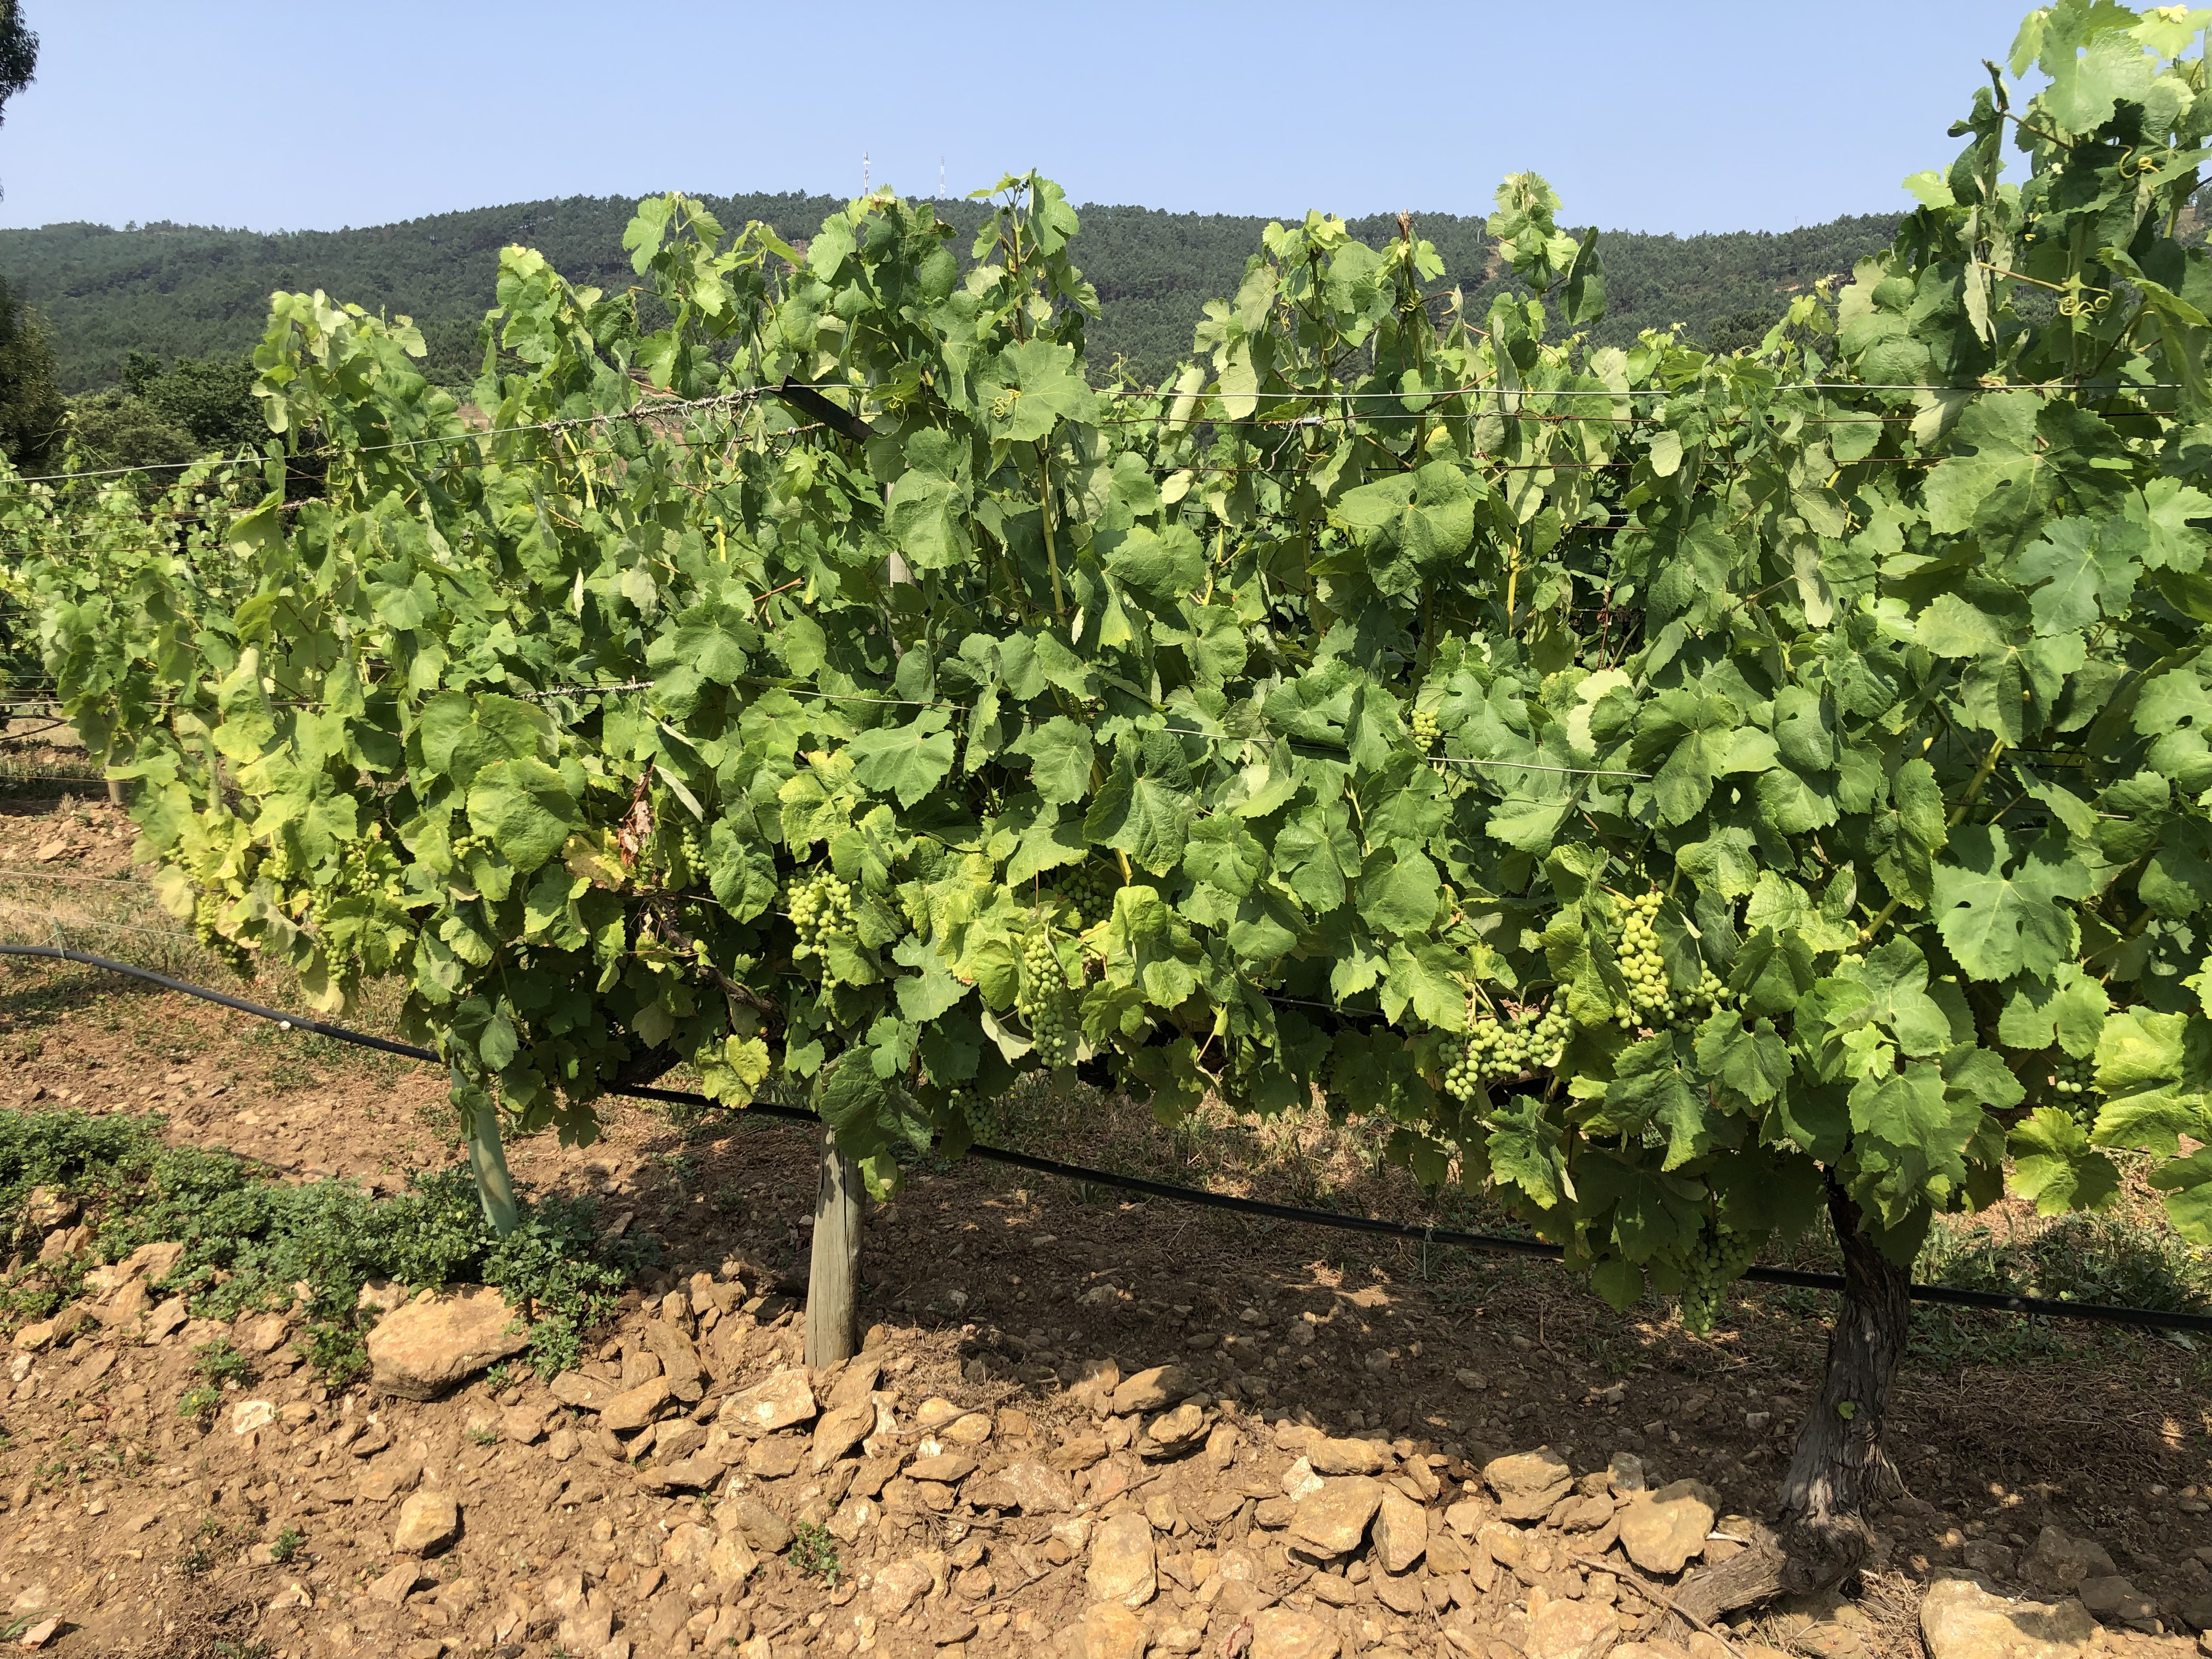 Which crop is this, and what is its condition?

grapevine, not affected by esca disease
